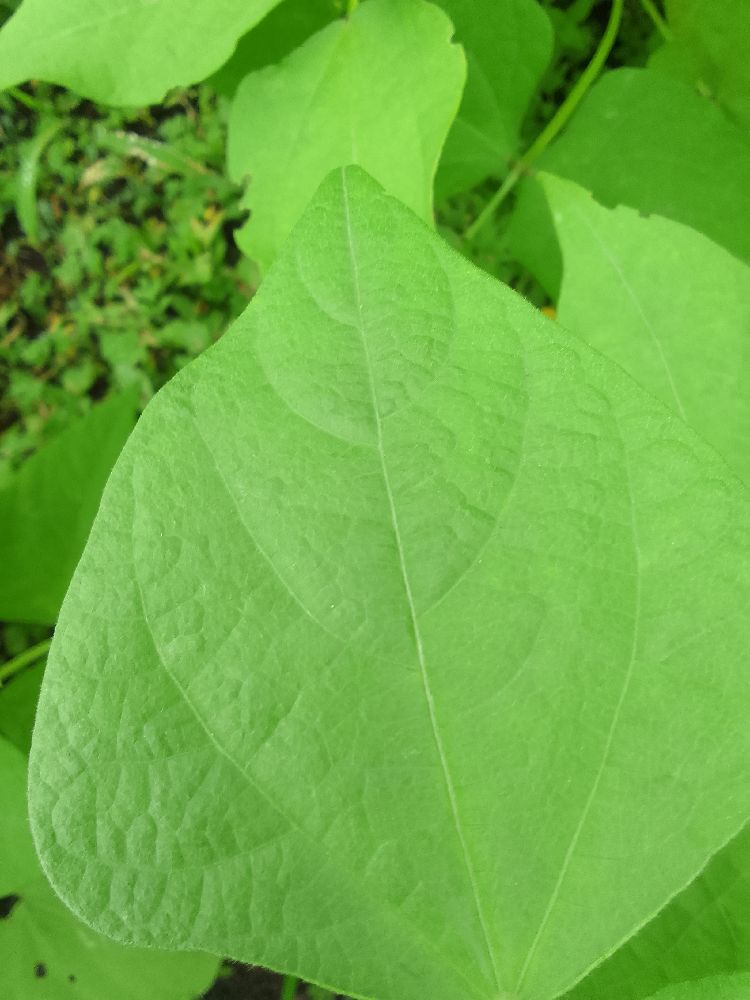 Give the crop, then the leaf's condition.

common bean, healthy
